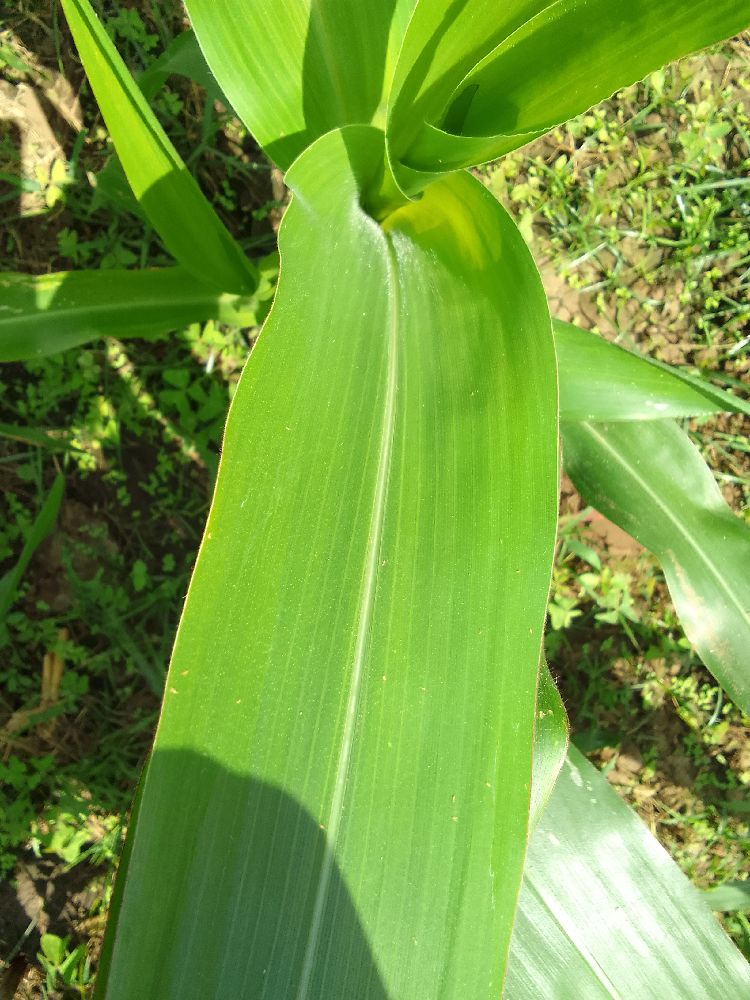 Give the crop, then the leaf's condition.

maize, healthy
